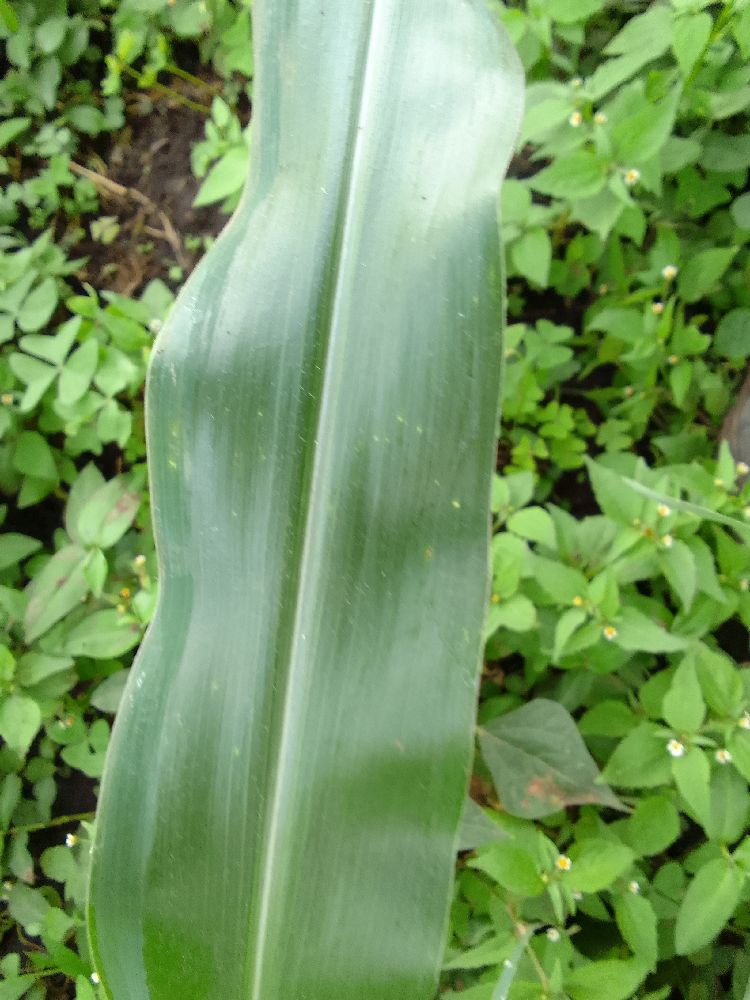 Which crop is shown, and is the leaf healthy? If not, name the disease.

maize, healthy
